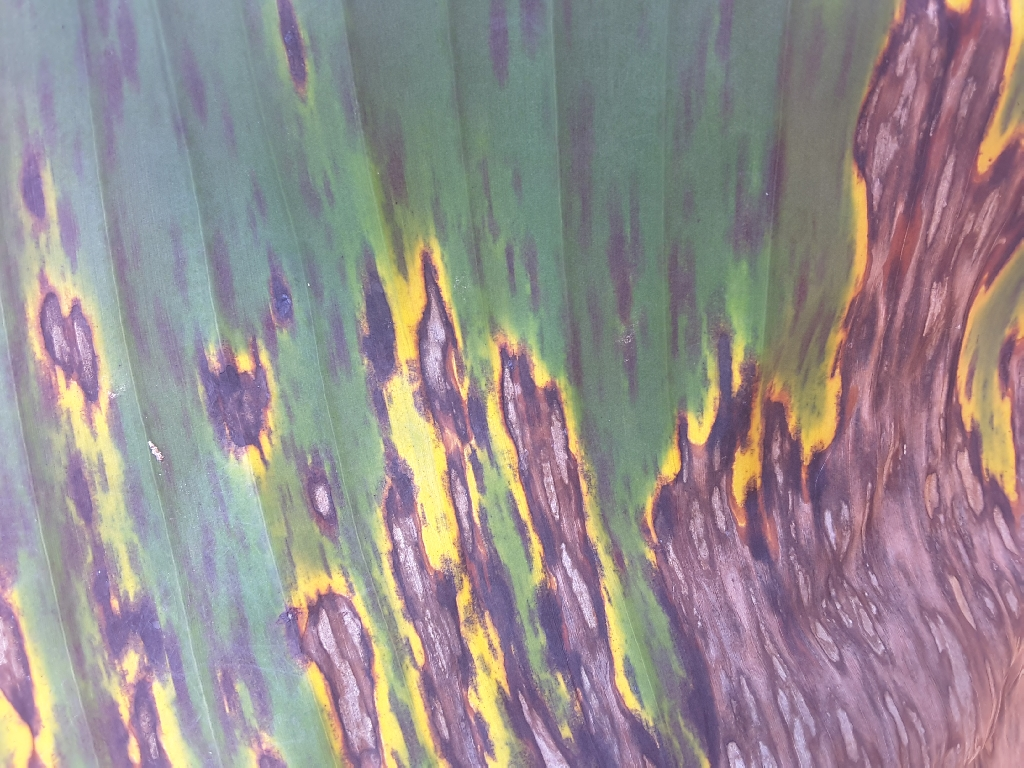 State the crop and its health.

banana, black sigatoka
